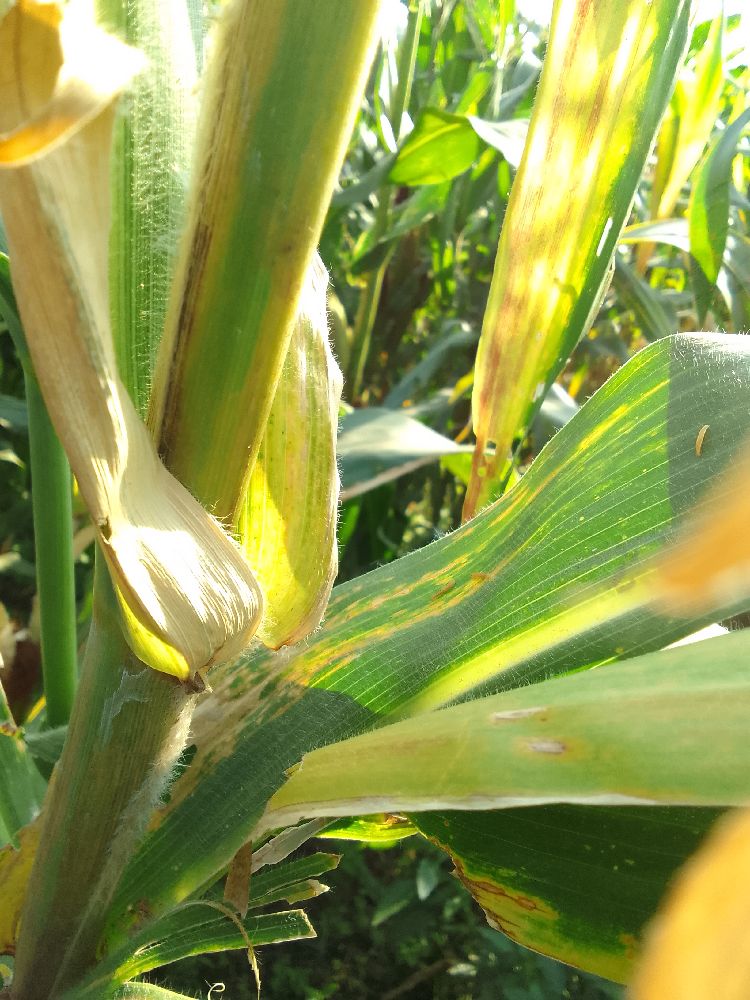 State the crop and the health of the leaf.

maize, maize lethal necrosis
